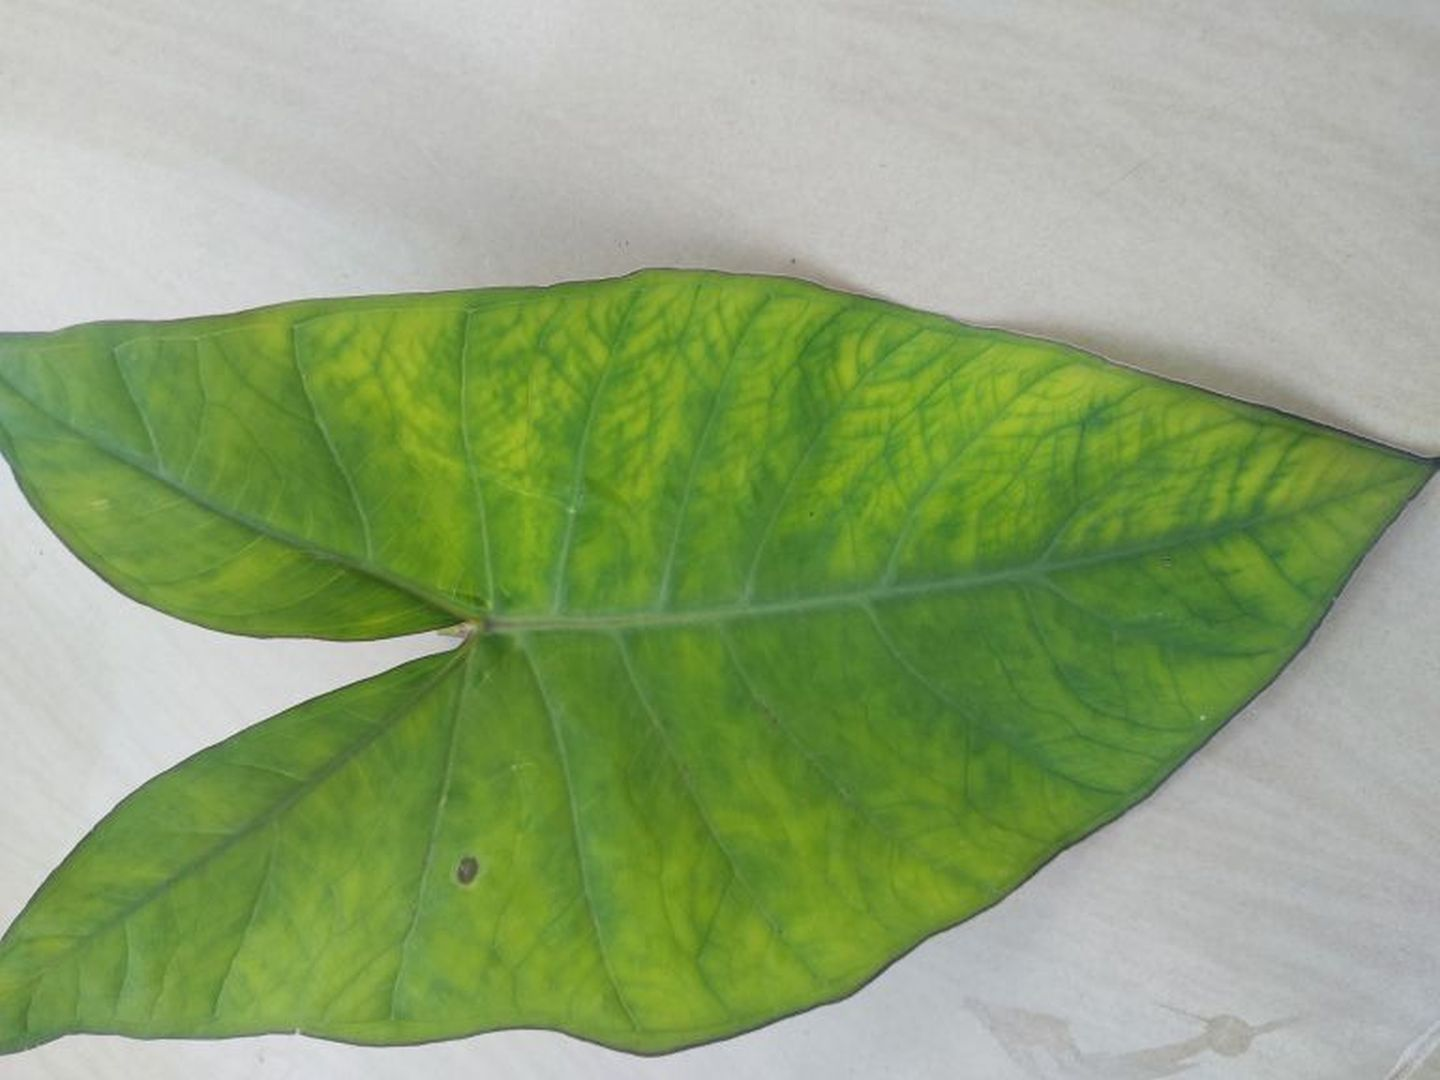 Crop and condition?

taro, mosaic
